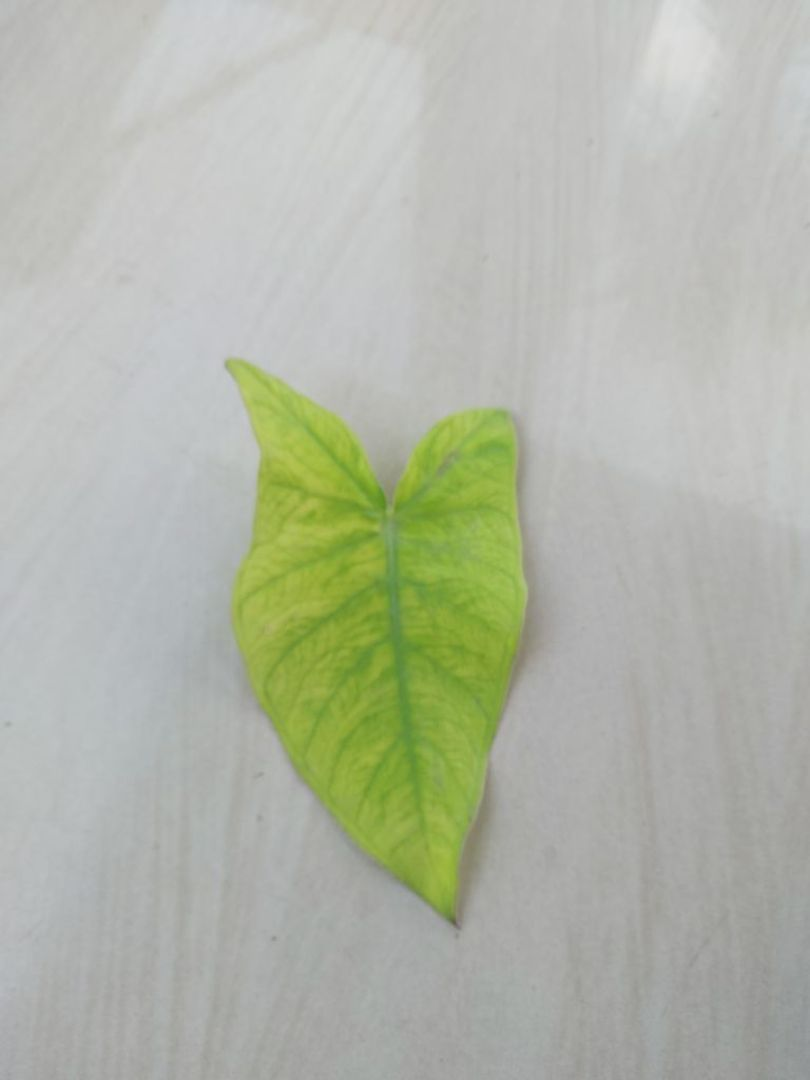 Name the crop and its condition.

taro, mosaic
